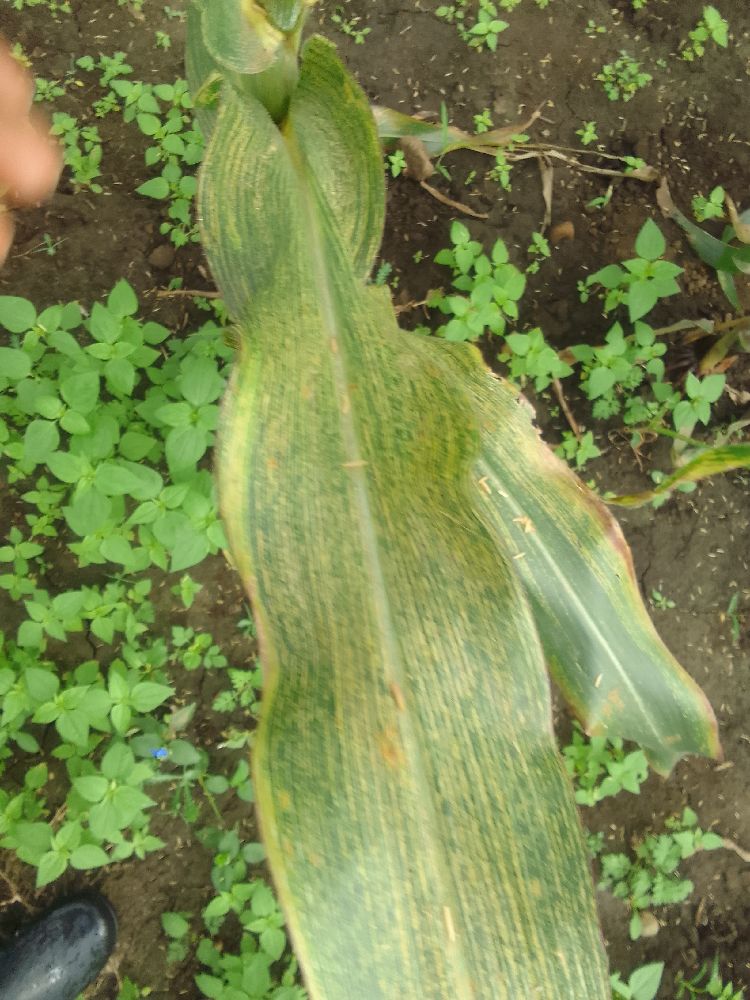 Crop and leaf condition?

maize, maize streak virus
